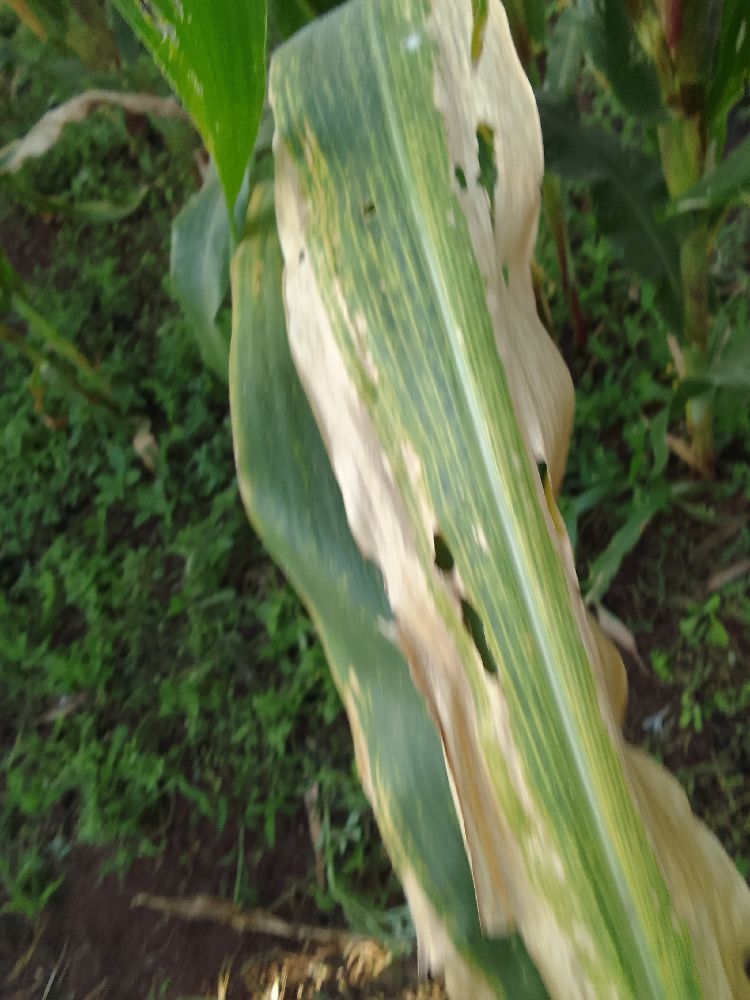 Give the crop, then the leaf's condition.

maize, maize lethal necrosis
